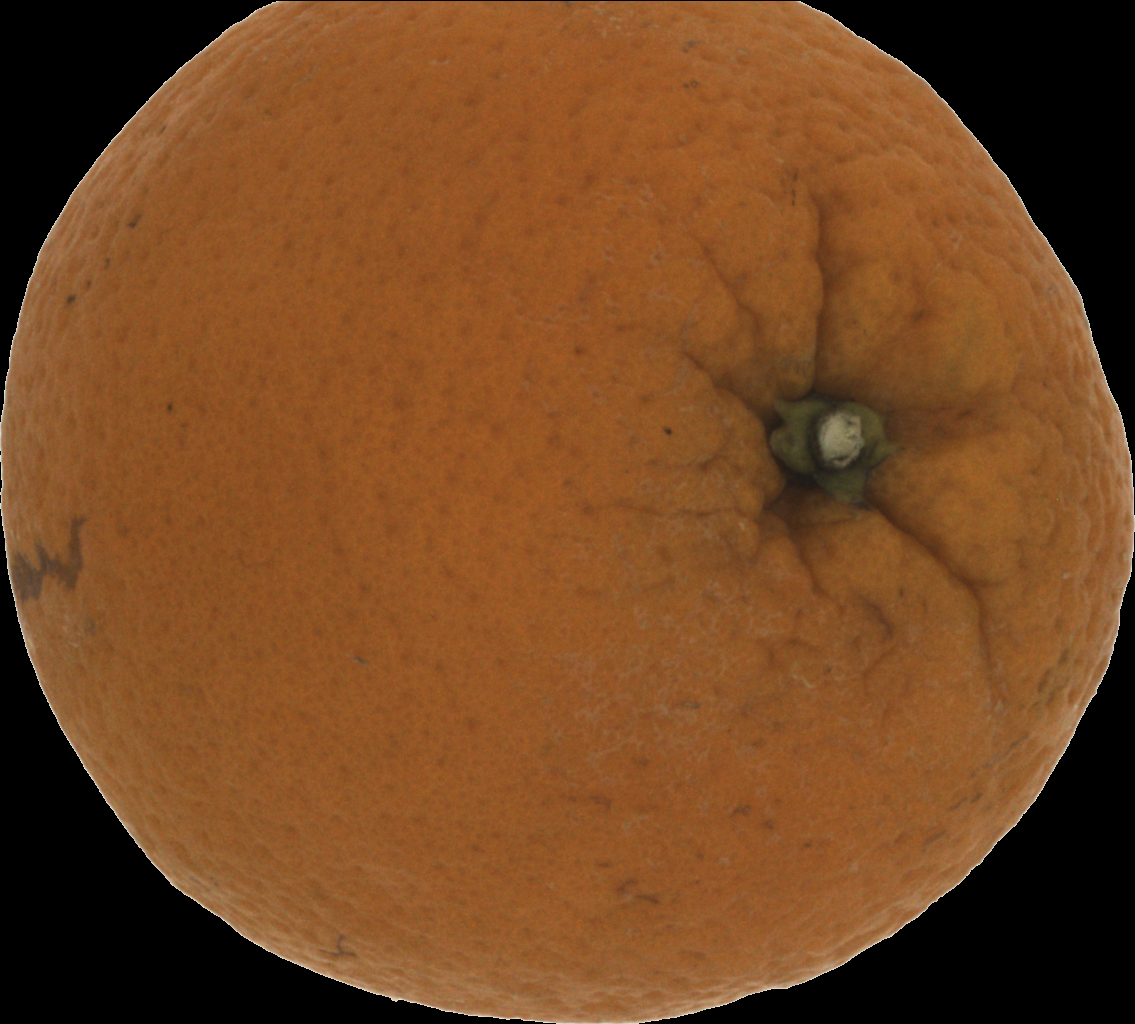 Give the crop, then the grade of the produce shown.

orange, bad
